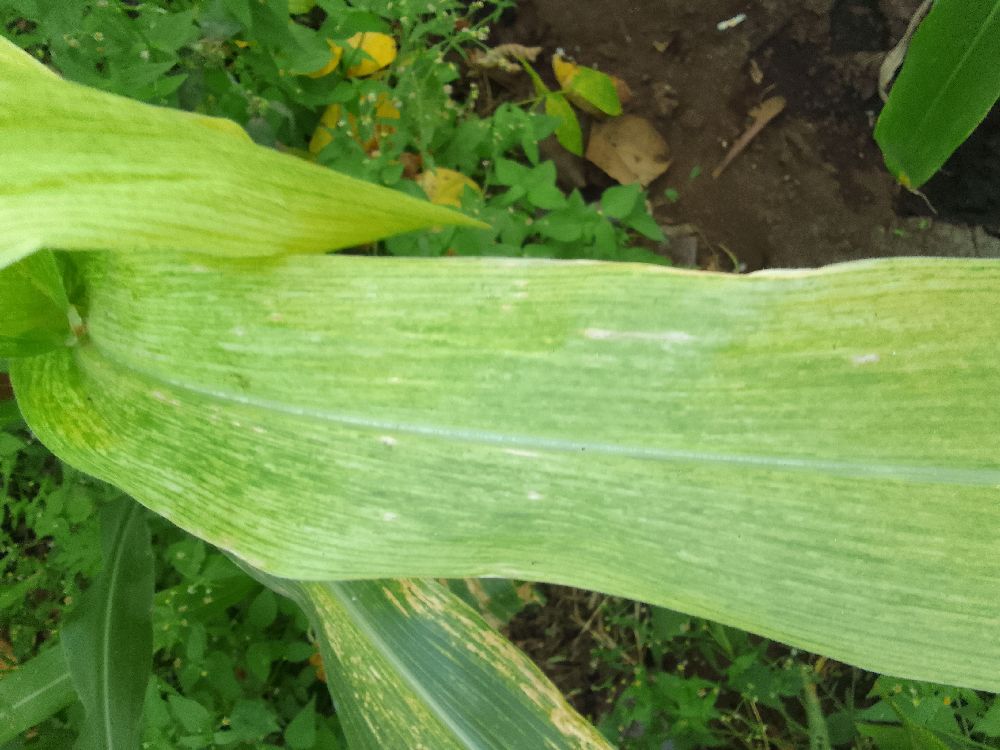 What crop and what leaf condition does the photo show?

maize, maize lethal necrosis
